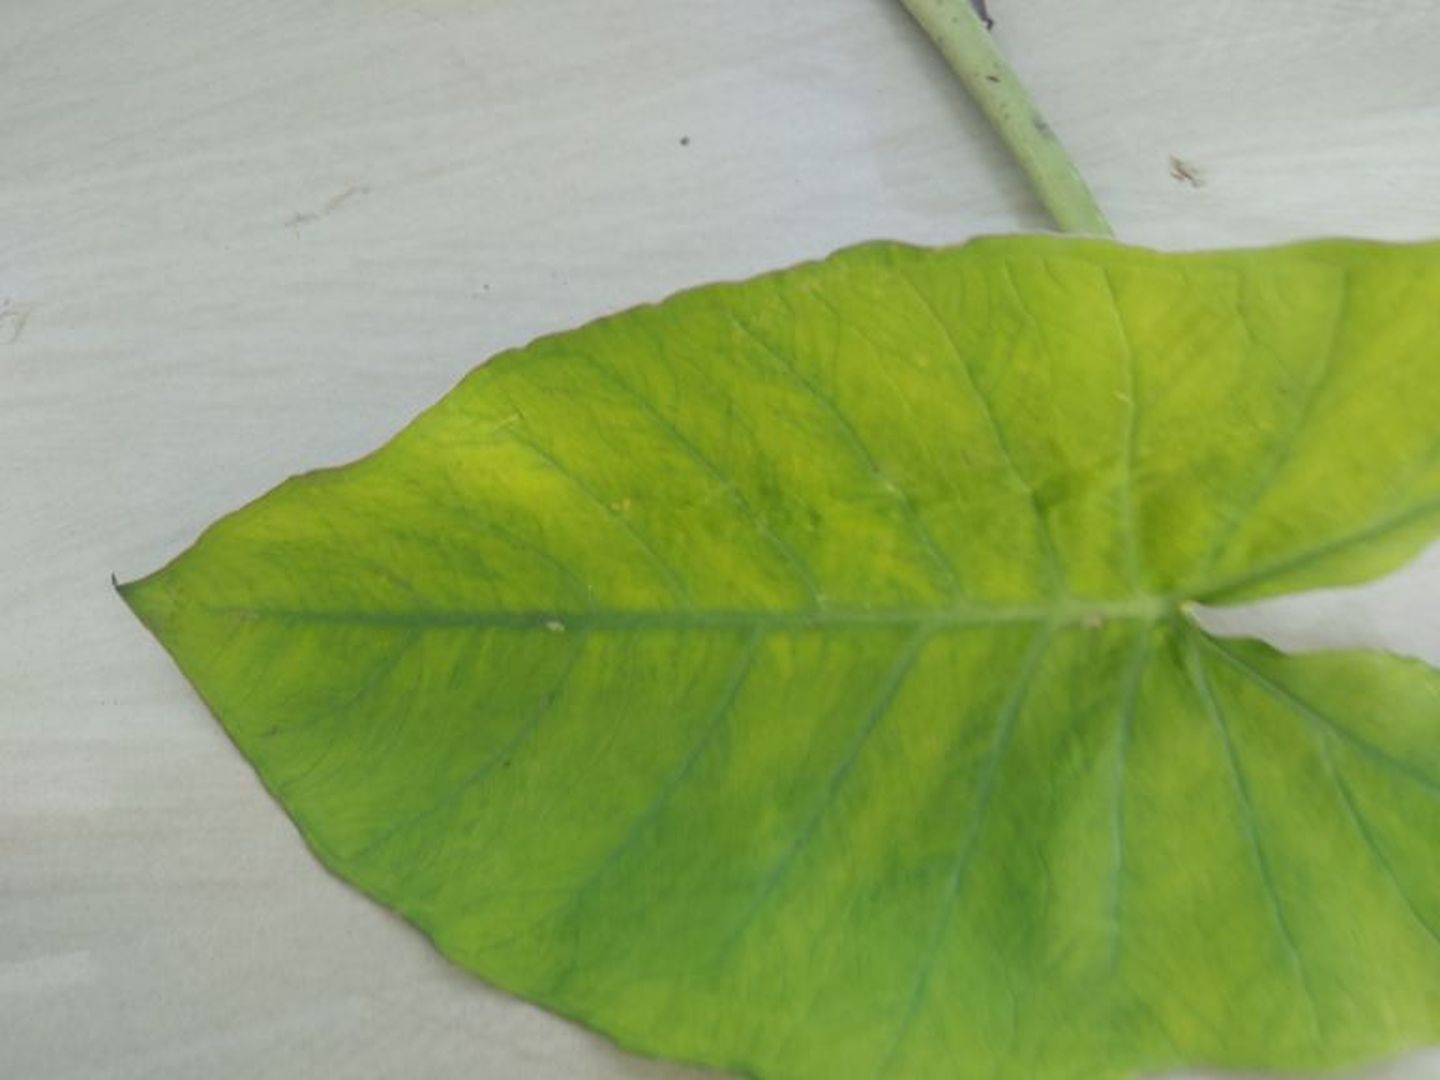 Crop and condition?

taro, mosaic
